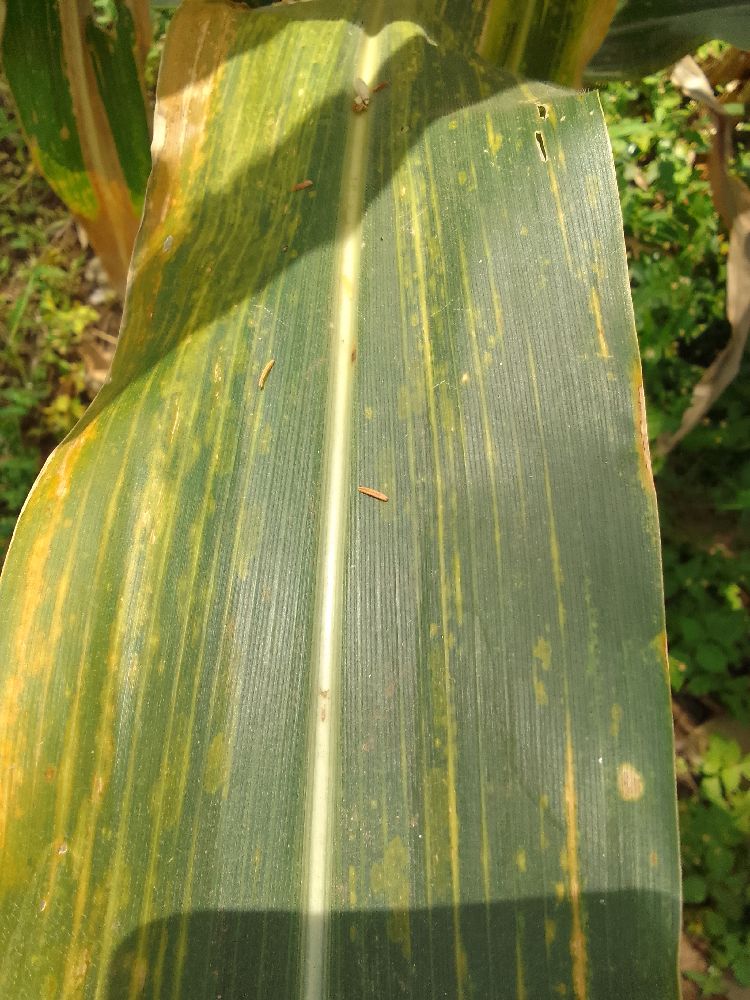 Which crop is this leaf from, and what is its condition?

maize, maize lethal necrosis
